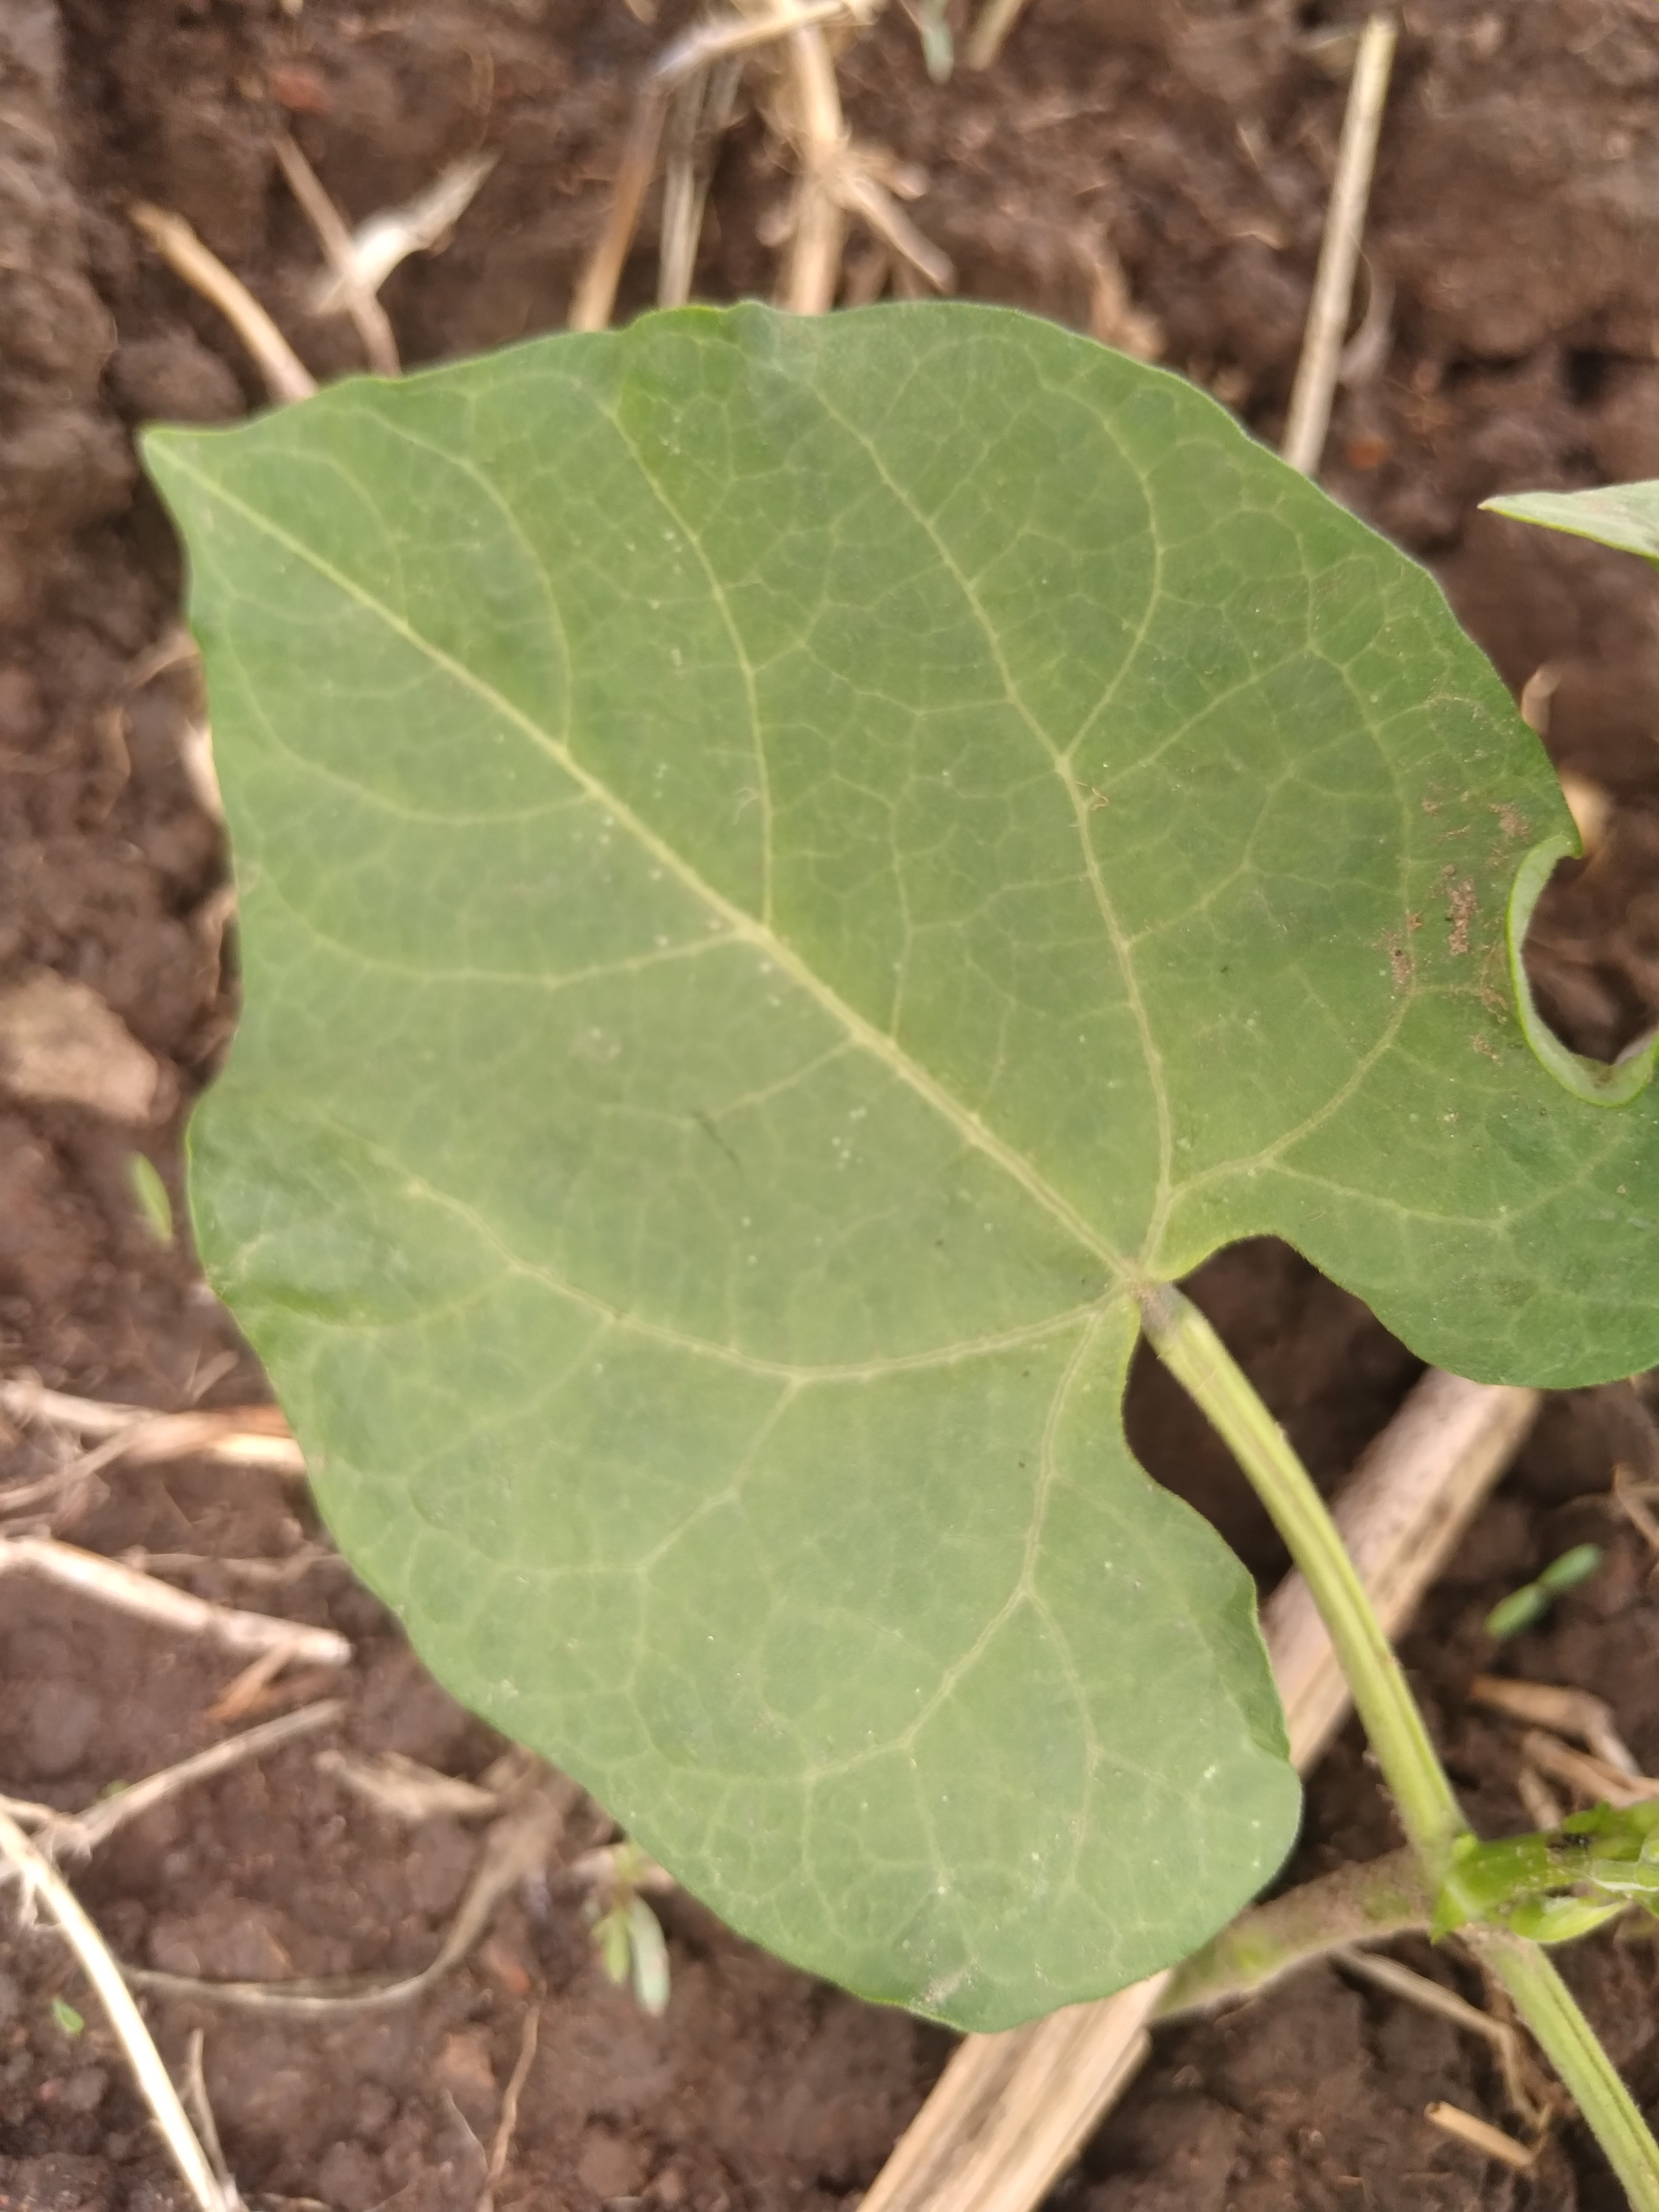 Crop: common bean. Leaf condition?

healthy
